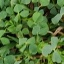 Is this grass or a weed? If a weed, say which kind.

unstructured weed
